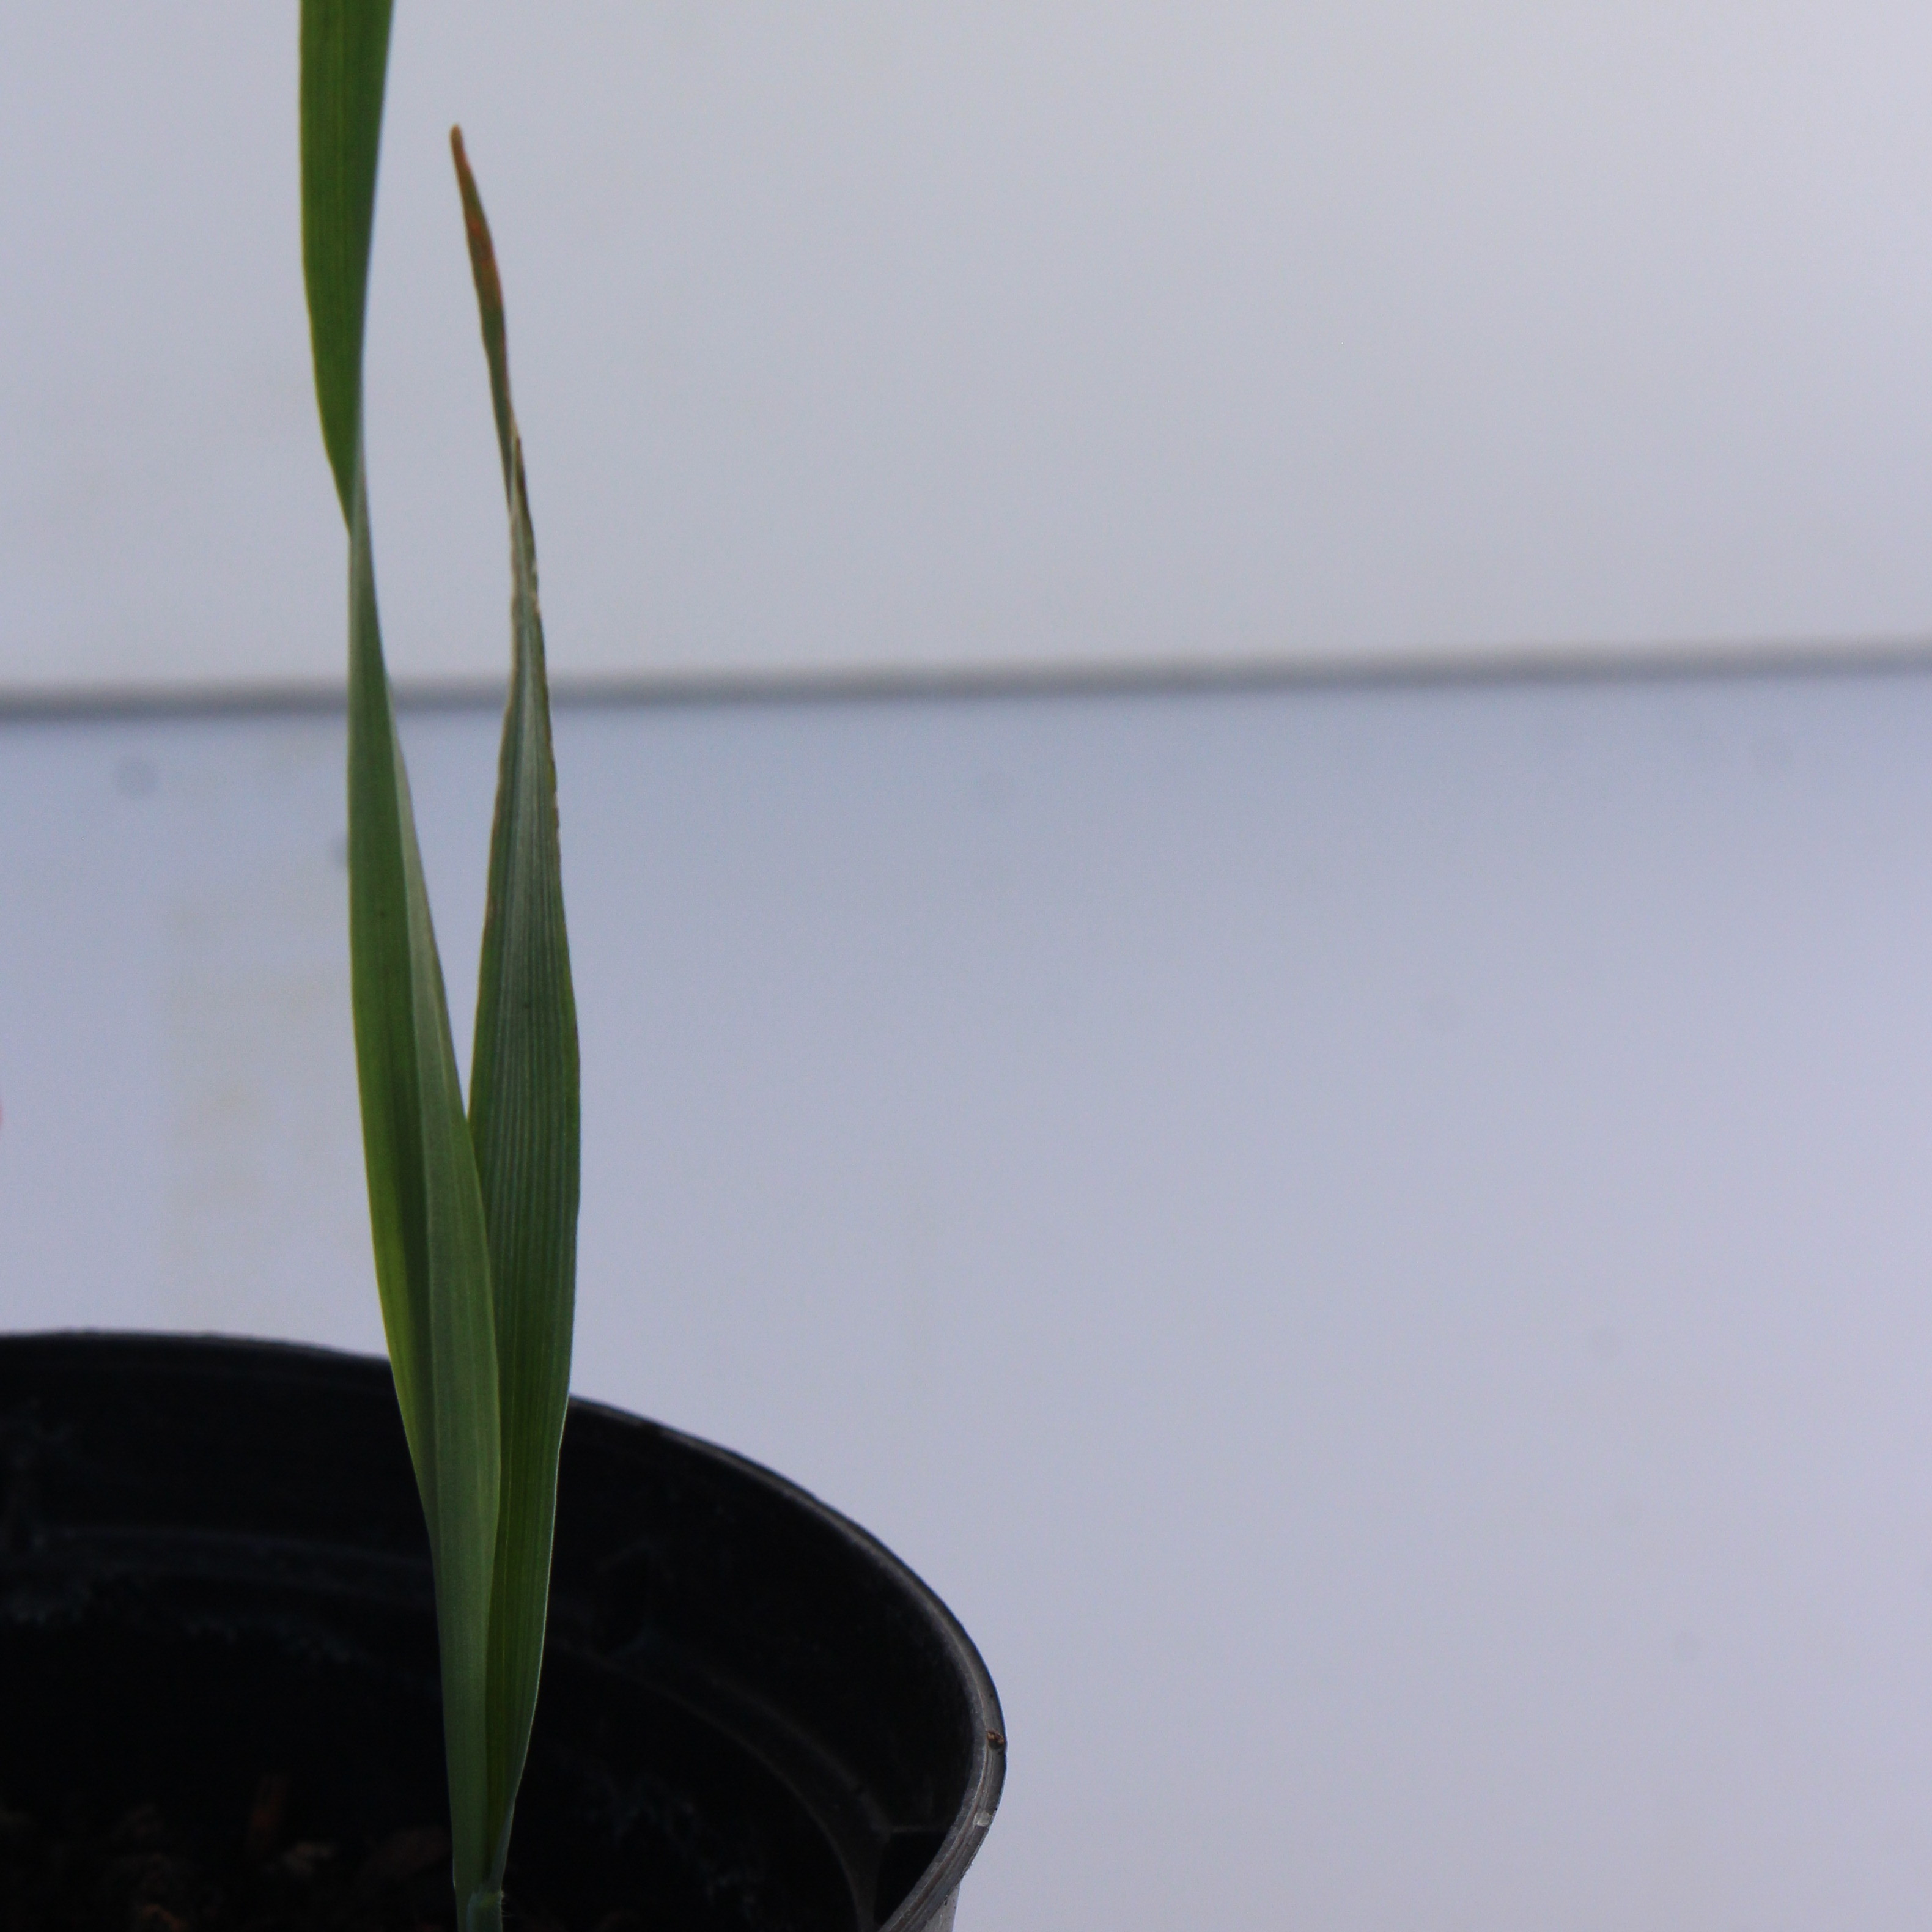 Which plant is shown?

Avena sterilis
